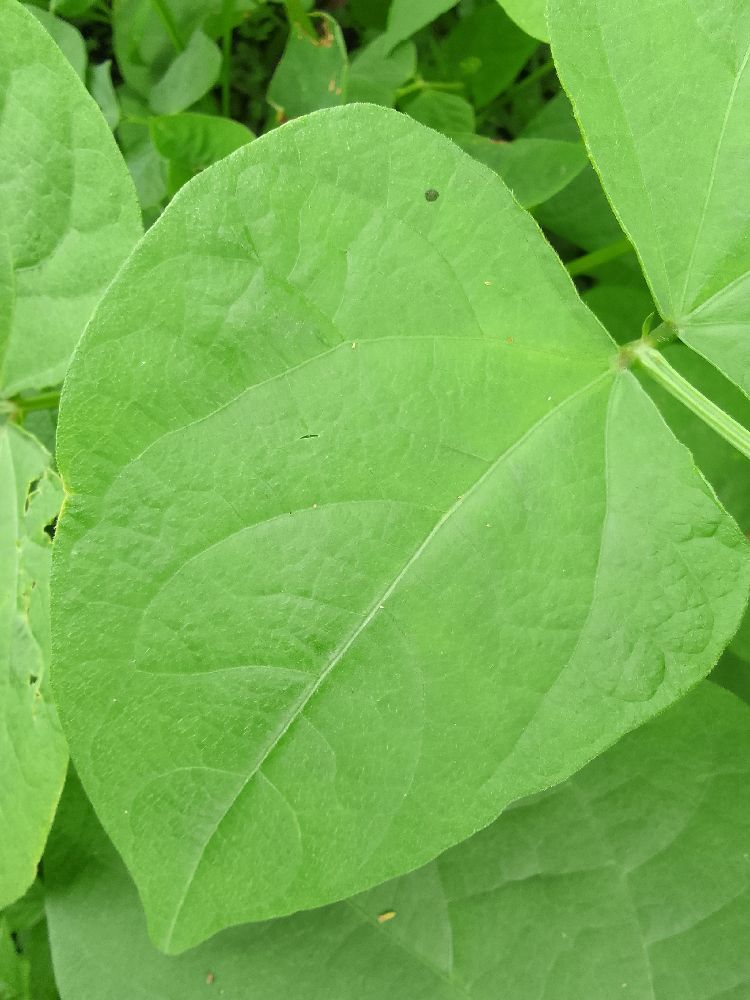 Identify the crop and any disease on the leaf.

common bean, healthy
